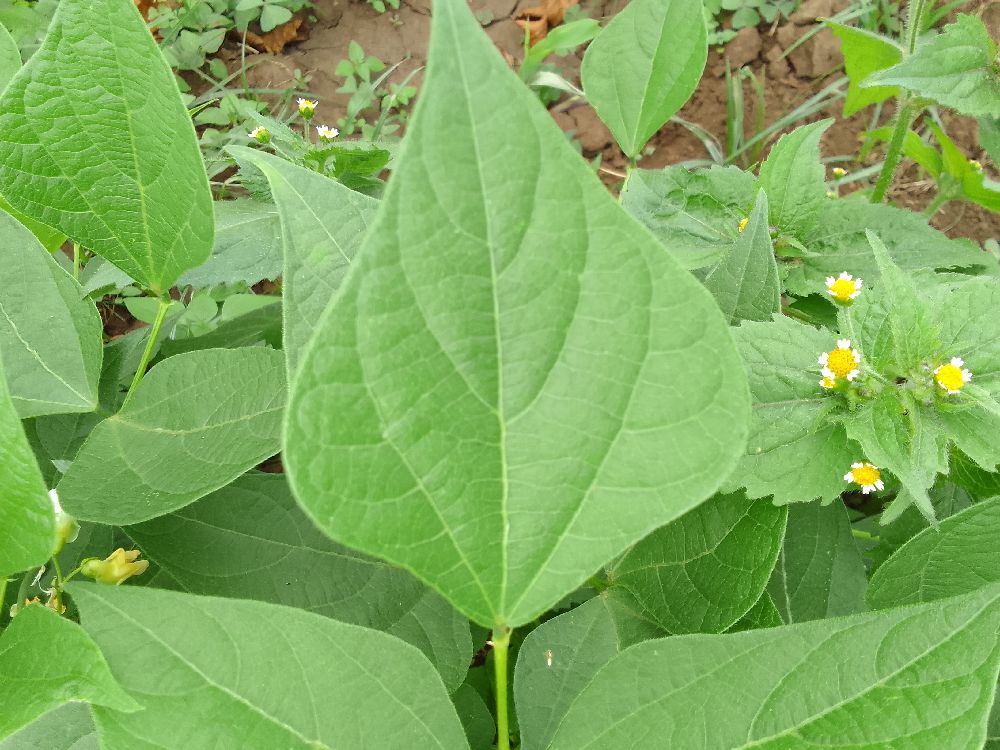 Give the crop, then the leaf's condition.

common bean, healthy
